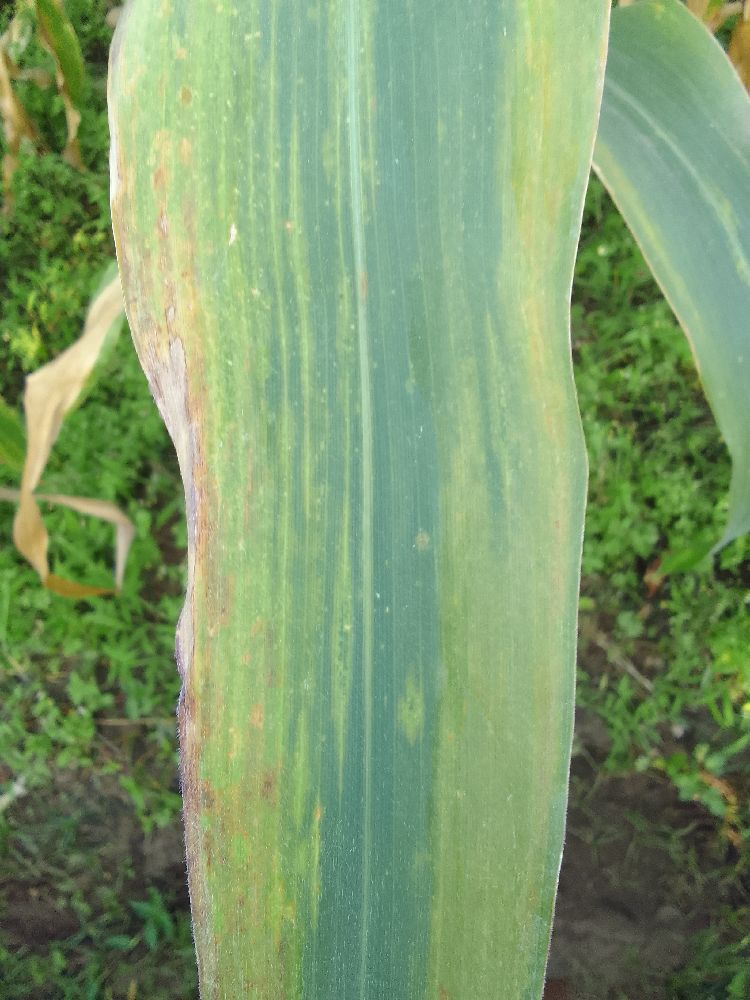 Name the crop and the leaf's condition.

maize, maize lethal necrosis
